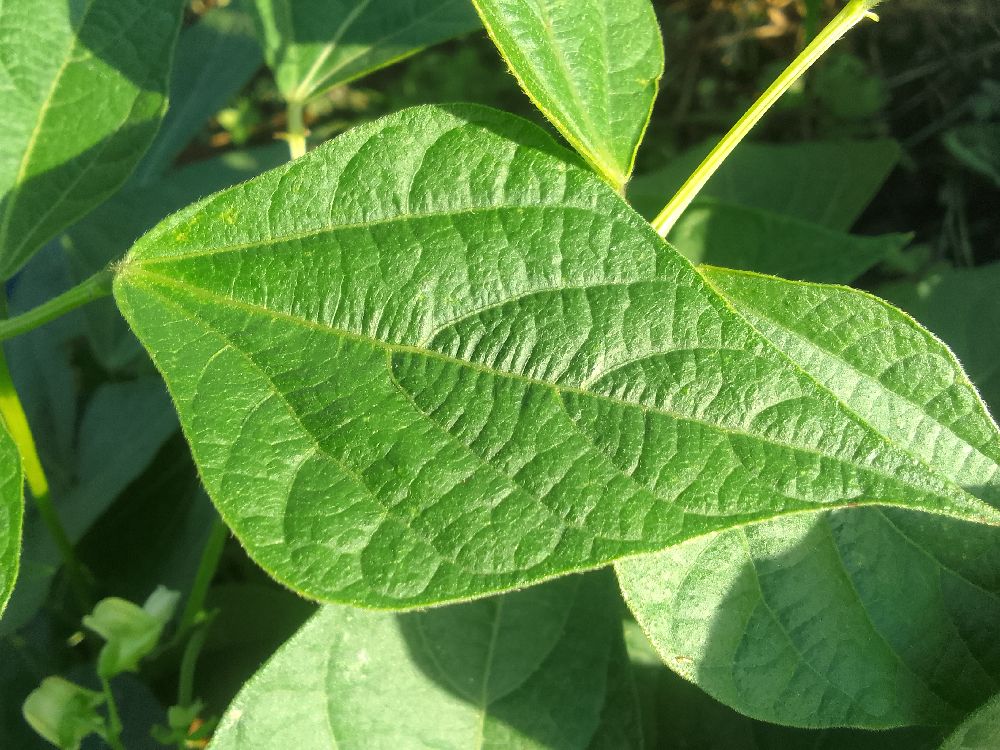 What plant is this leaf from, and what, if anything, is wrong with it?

common bean, healthy
